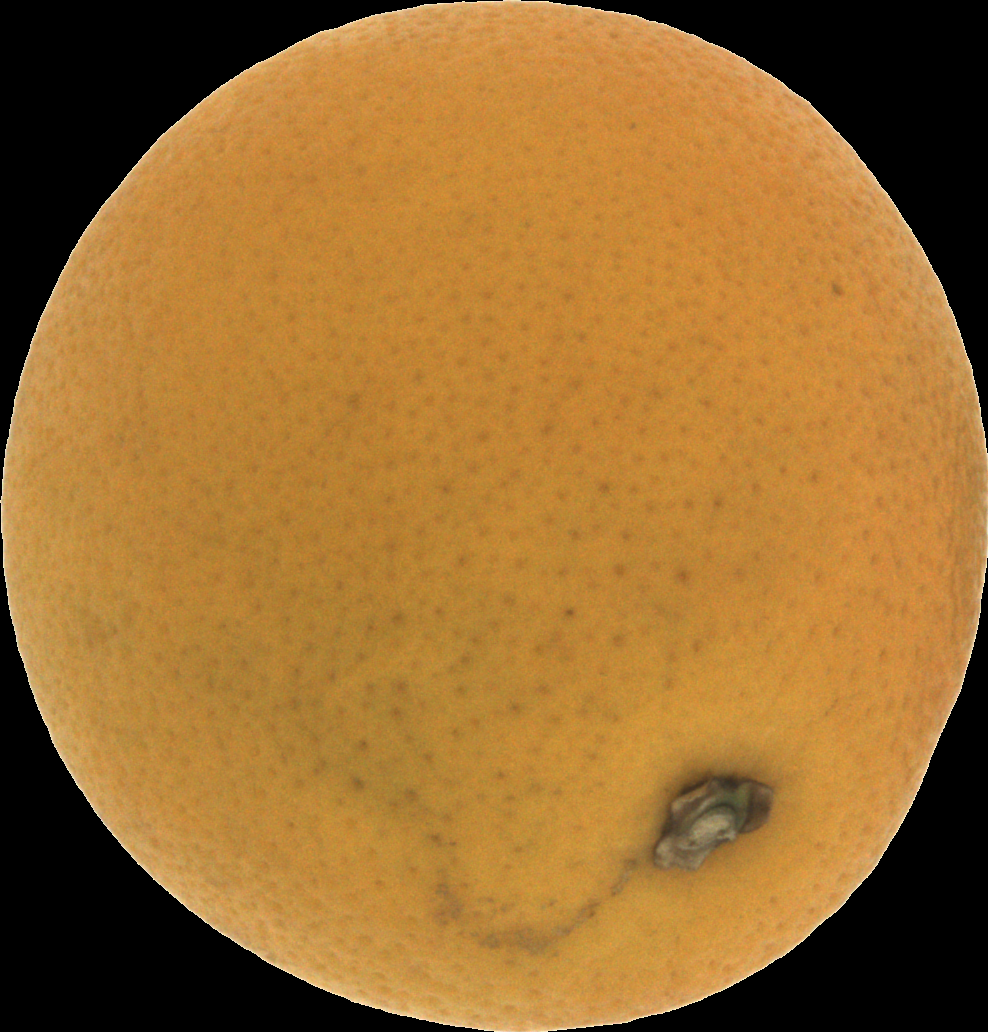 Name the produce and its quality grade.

orange, bad
